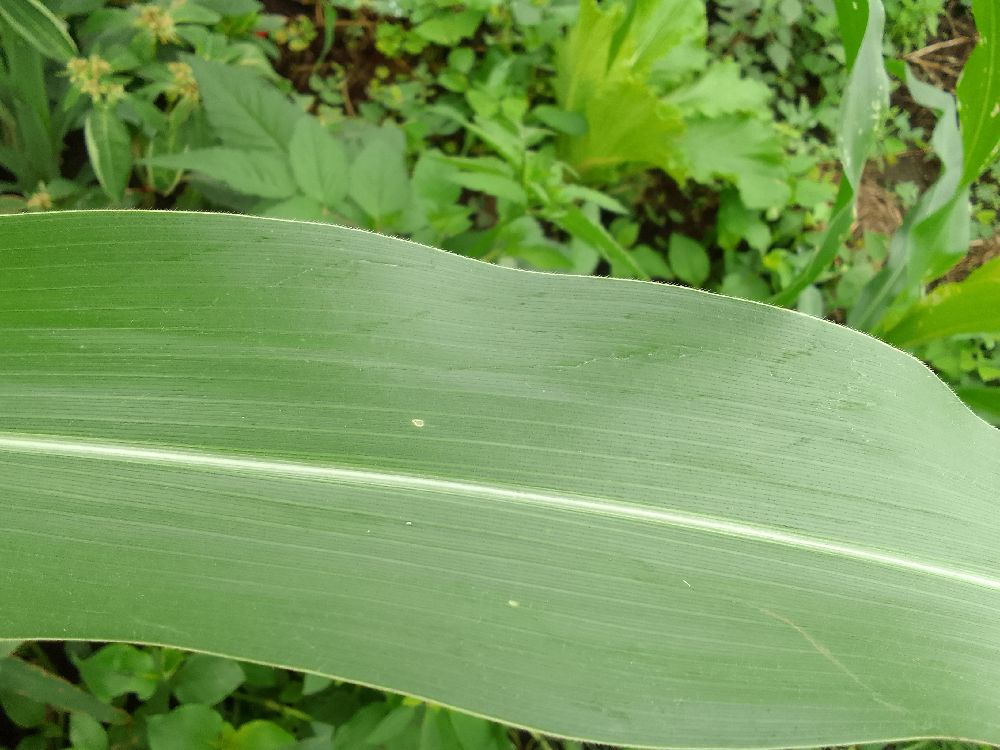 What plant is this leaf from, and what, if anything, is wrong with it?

maize, healthy
